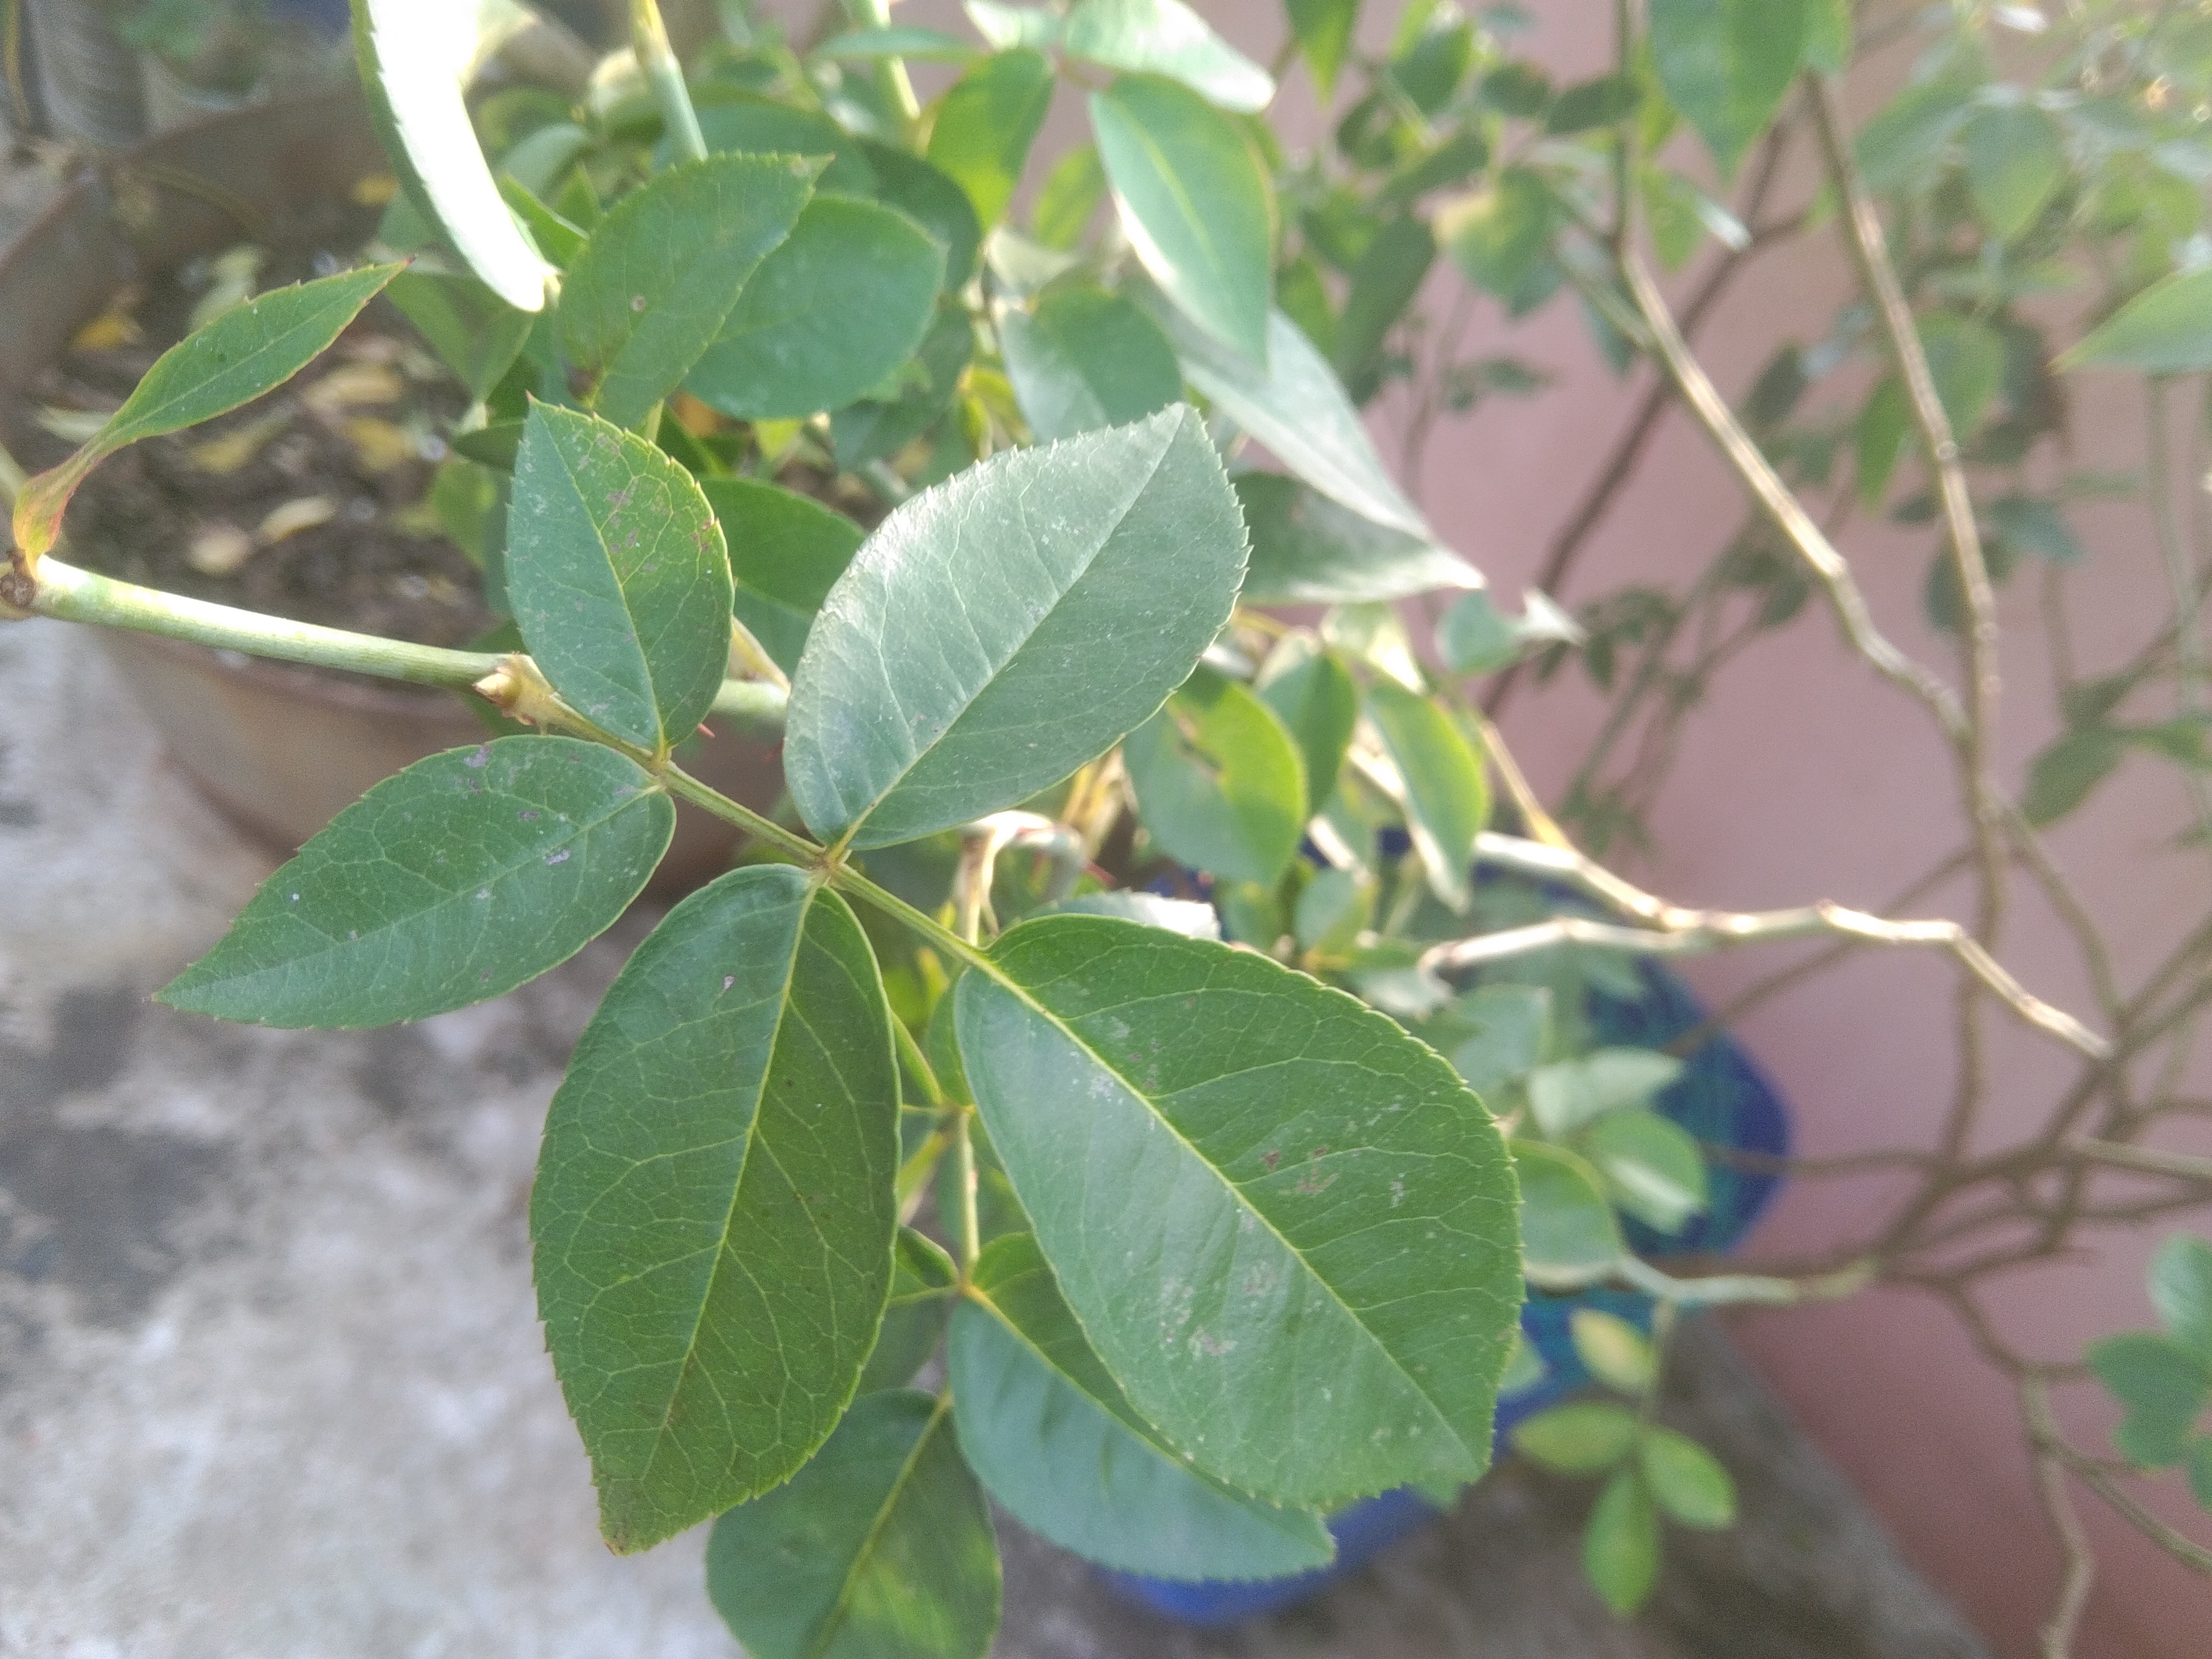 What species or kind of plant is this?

rose
